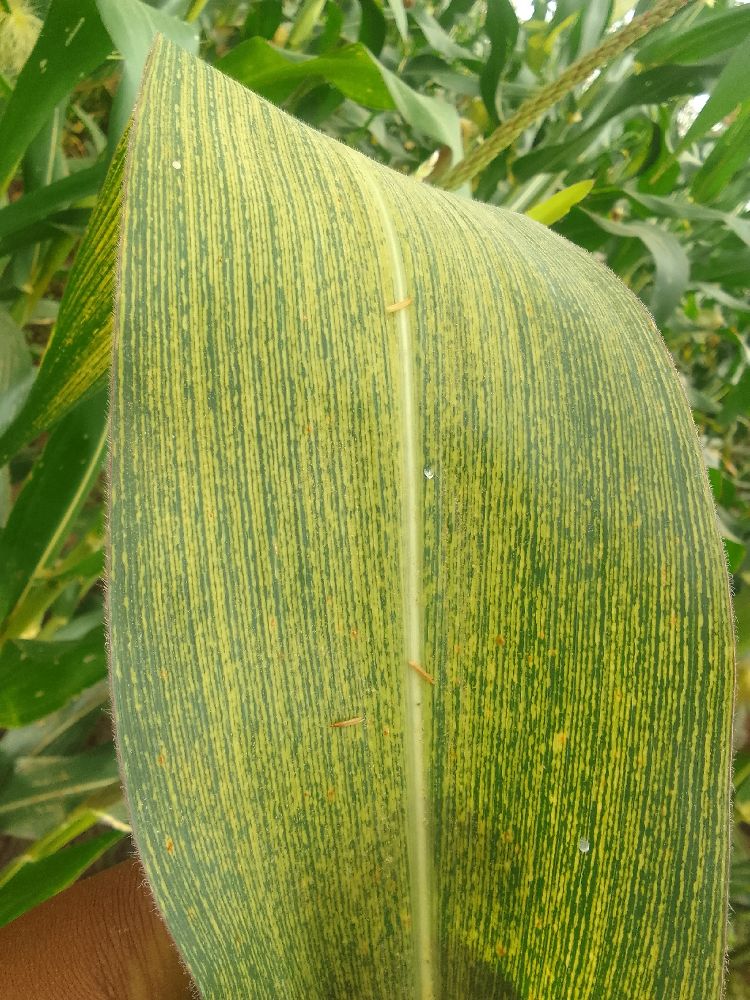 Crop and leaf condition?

maize, maize streak virus
